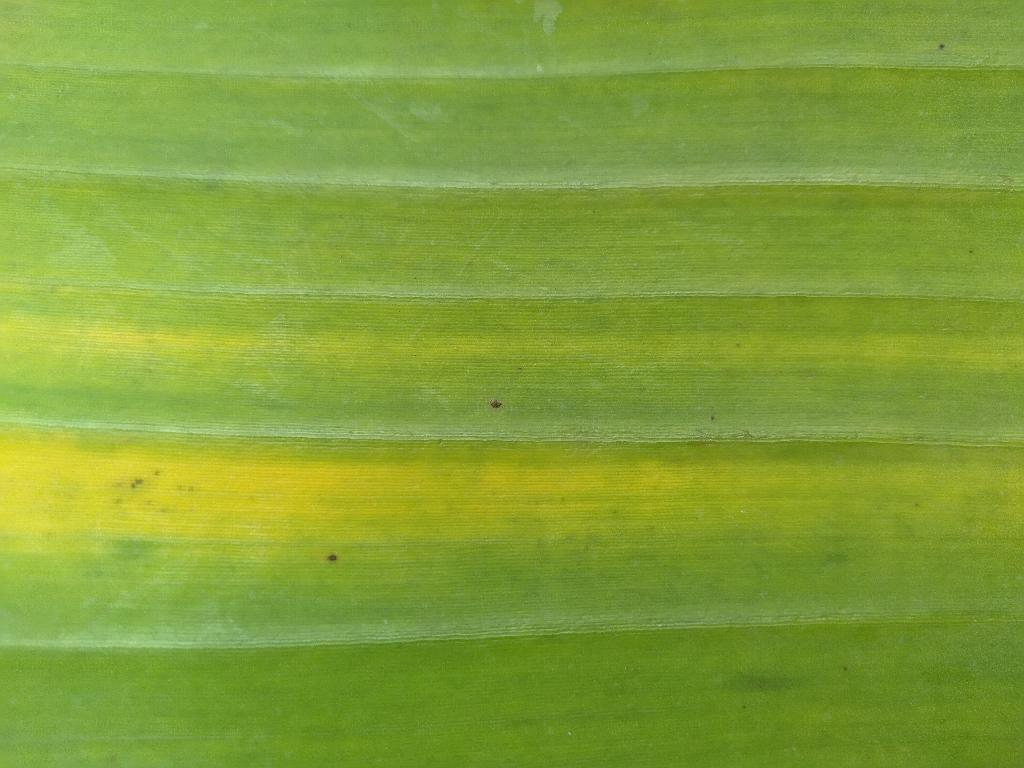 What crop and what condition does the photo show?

banana, fusarium wilt race 1
